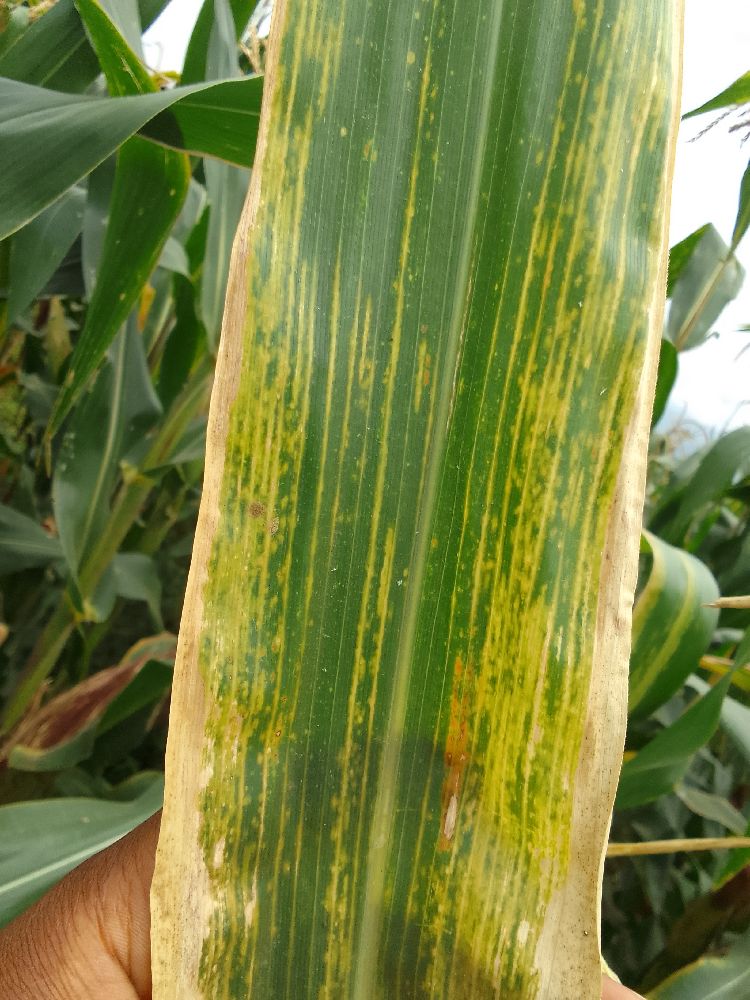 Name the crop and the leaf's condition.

maize, maize lethal necrosis
